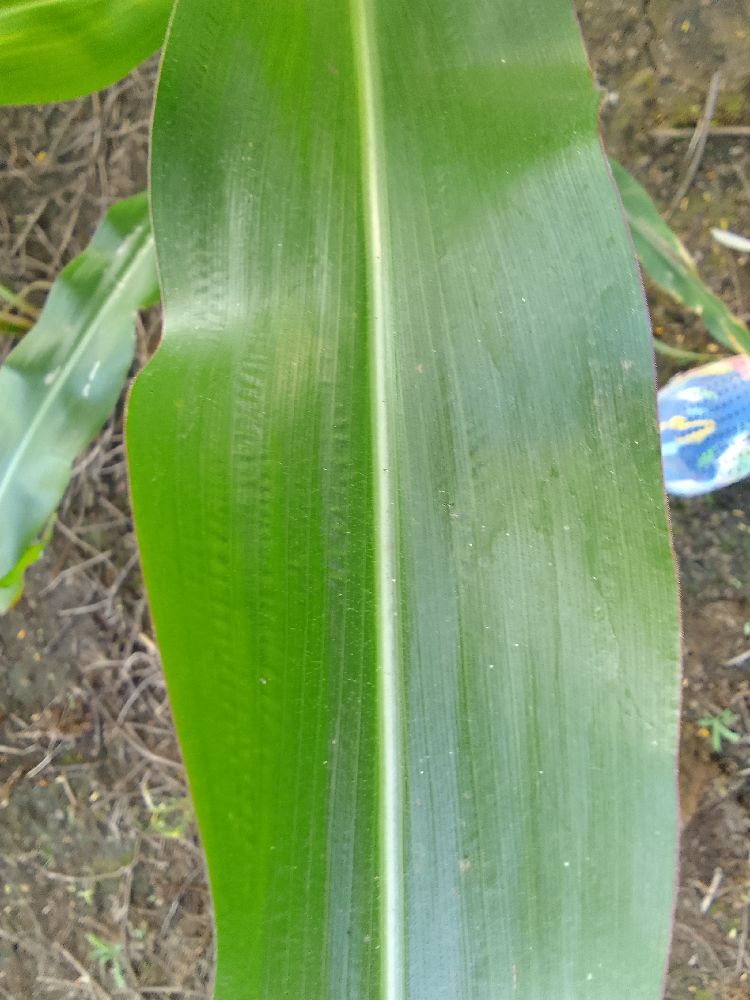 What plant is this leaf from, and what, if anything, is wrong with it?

maize, healthy
